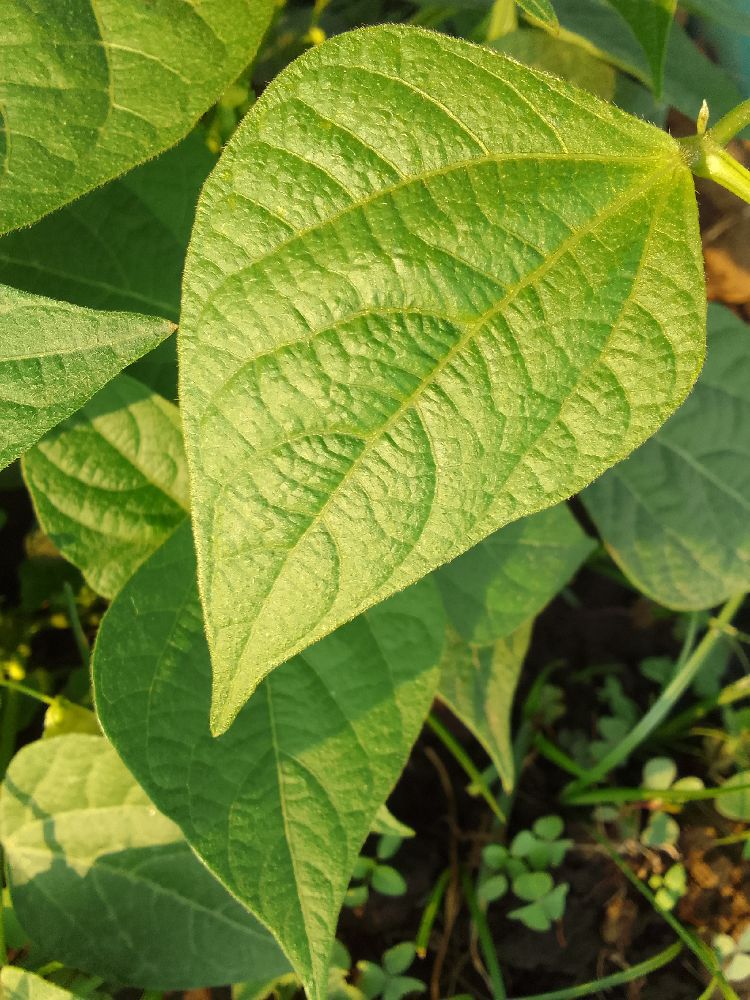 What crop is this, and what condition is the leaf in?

common bean, healthy
